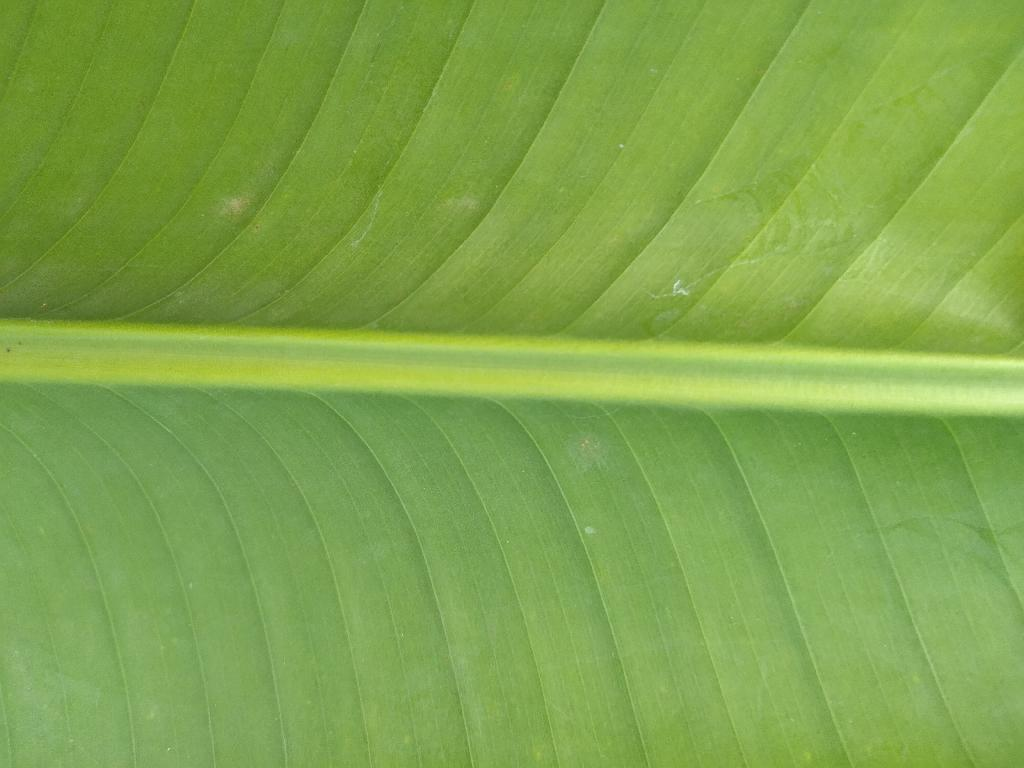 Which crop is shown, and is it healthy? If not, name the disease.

banana, healthy
